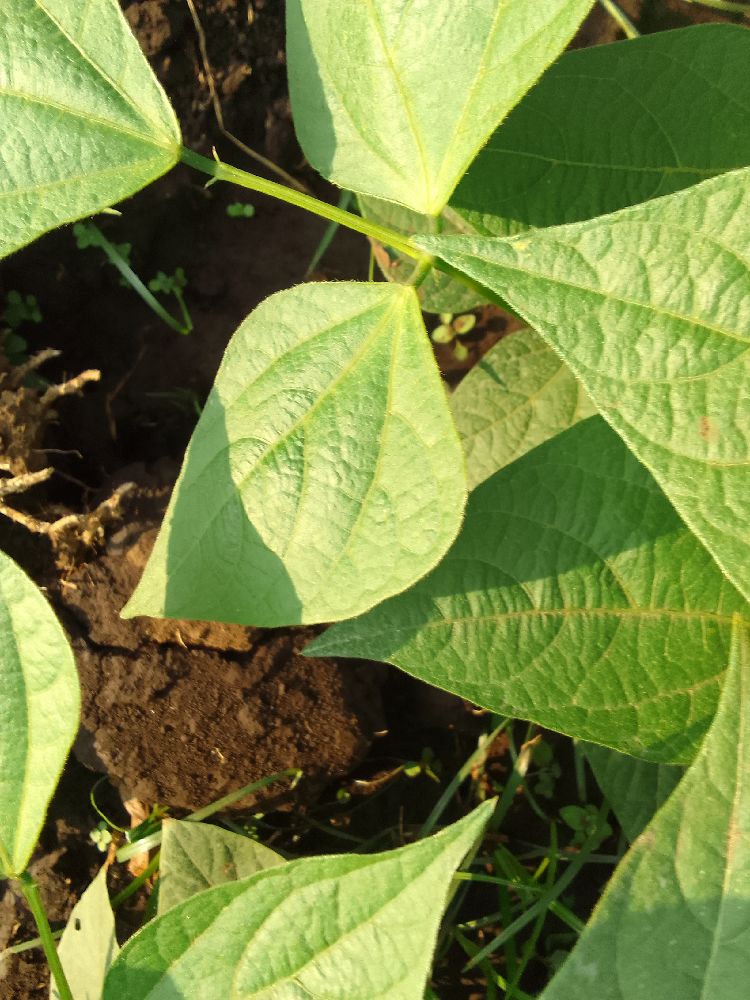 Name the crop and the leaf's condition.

common bean, healthy
